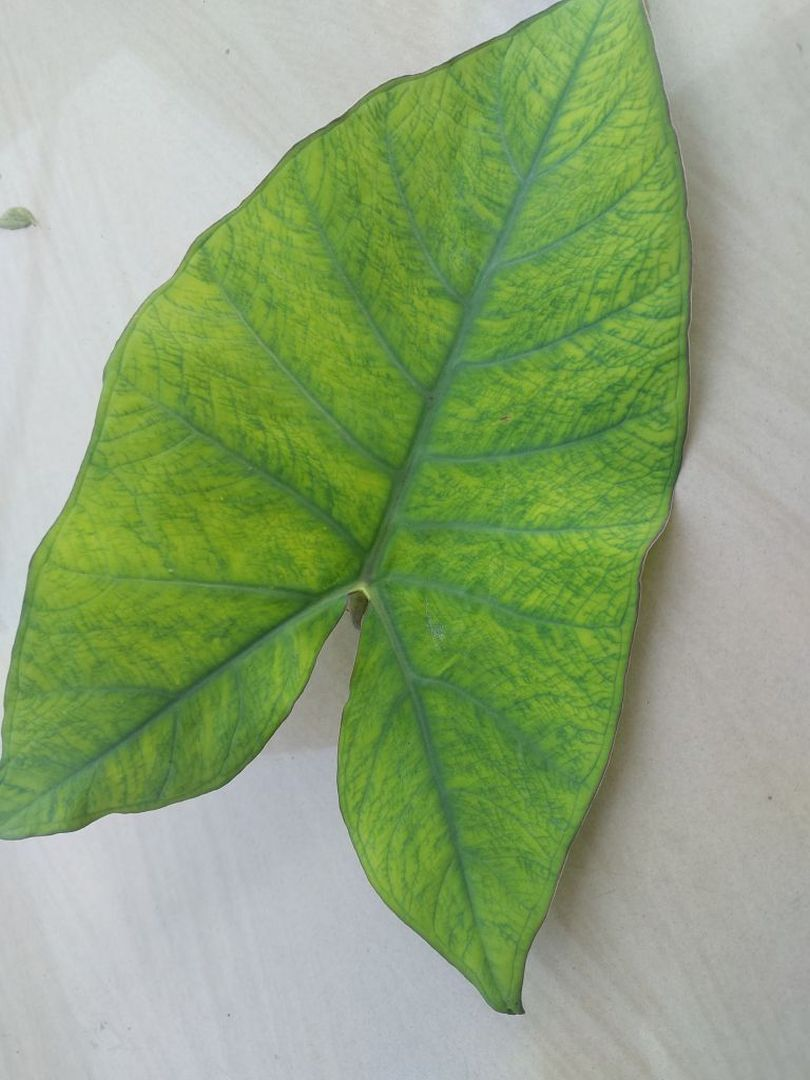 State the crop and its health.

taro, mosaic
